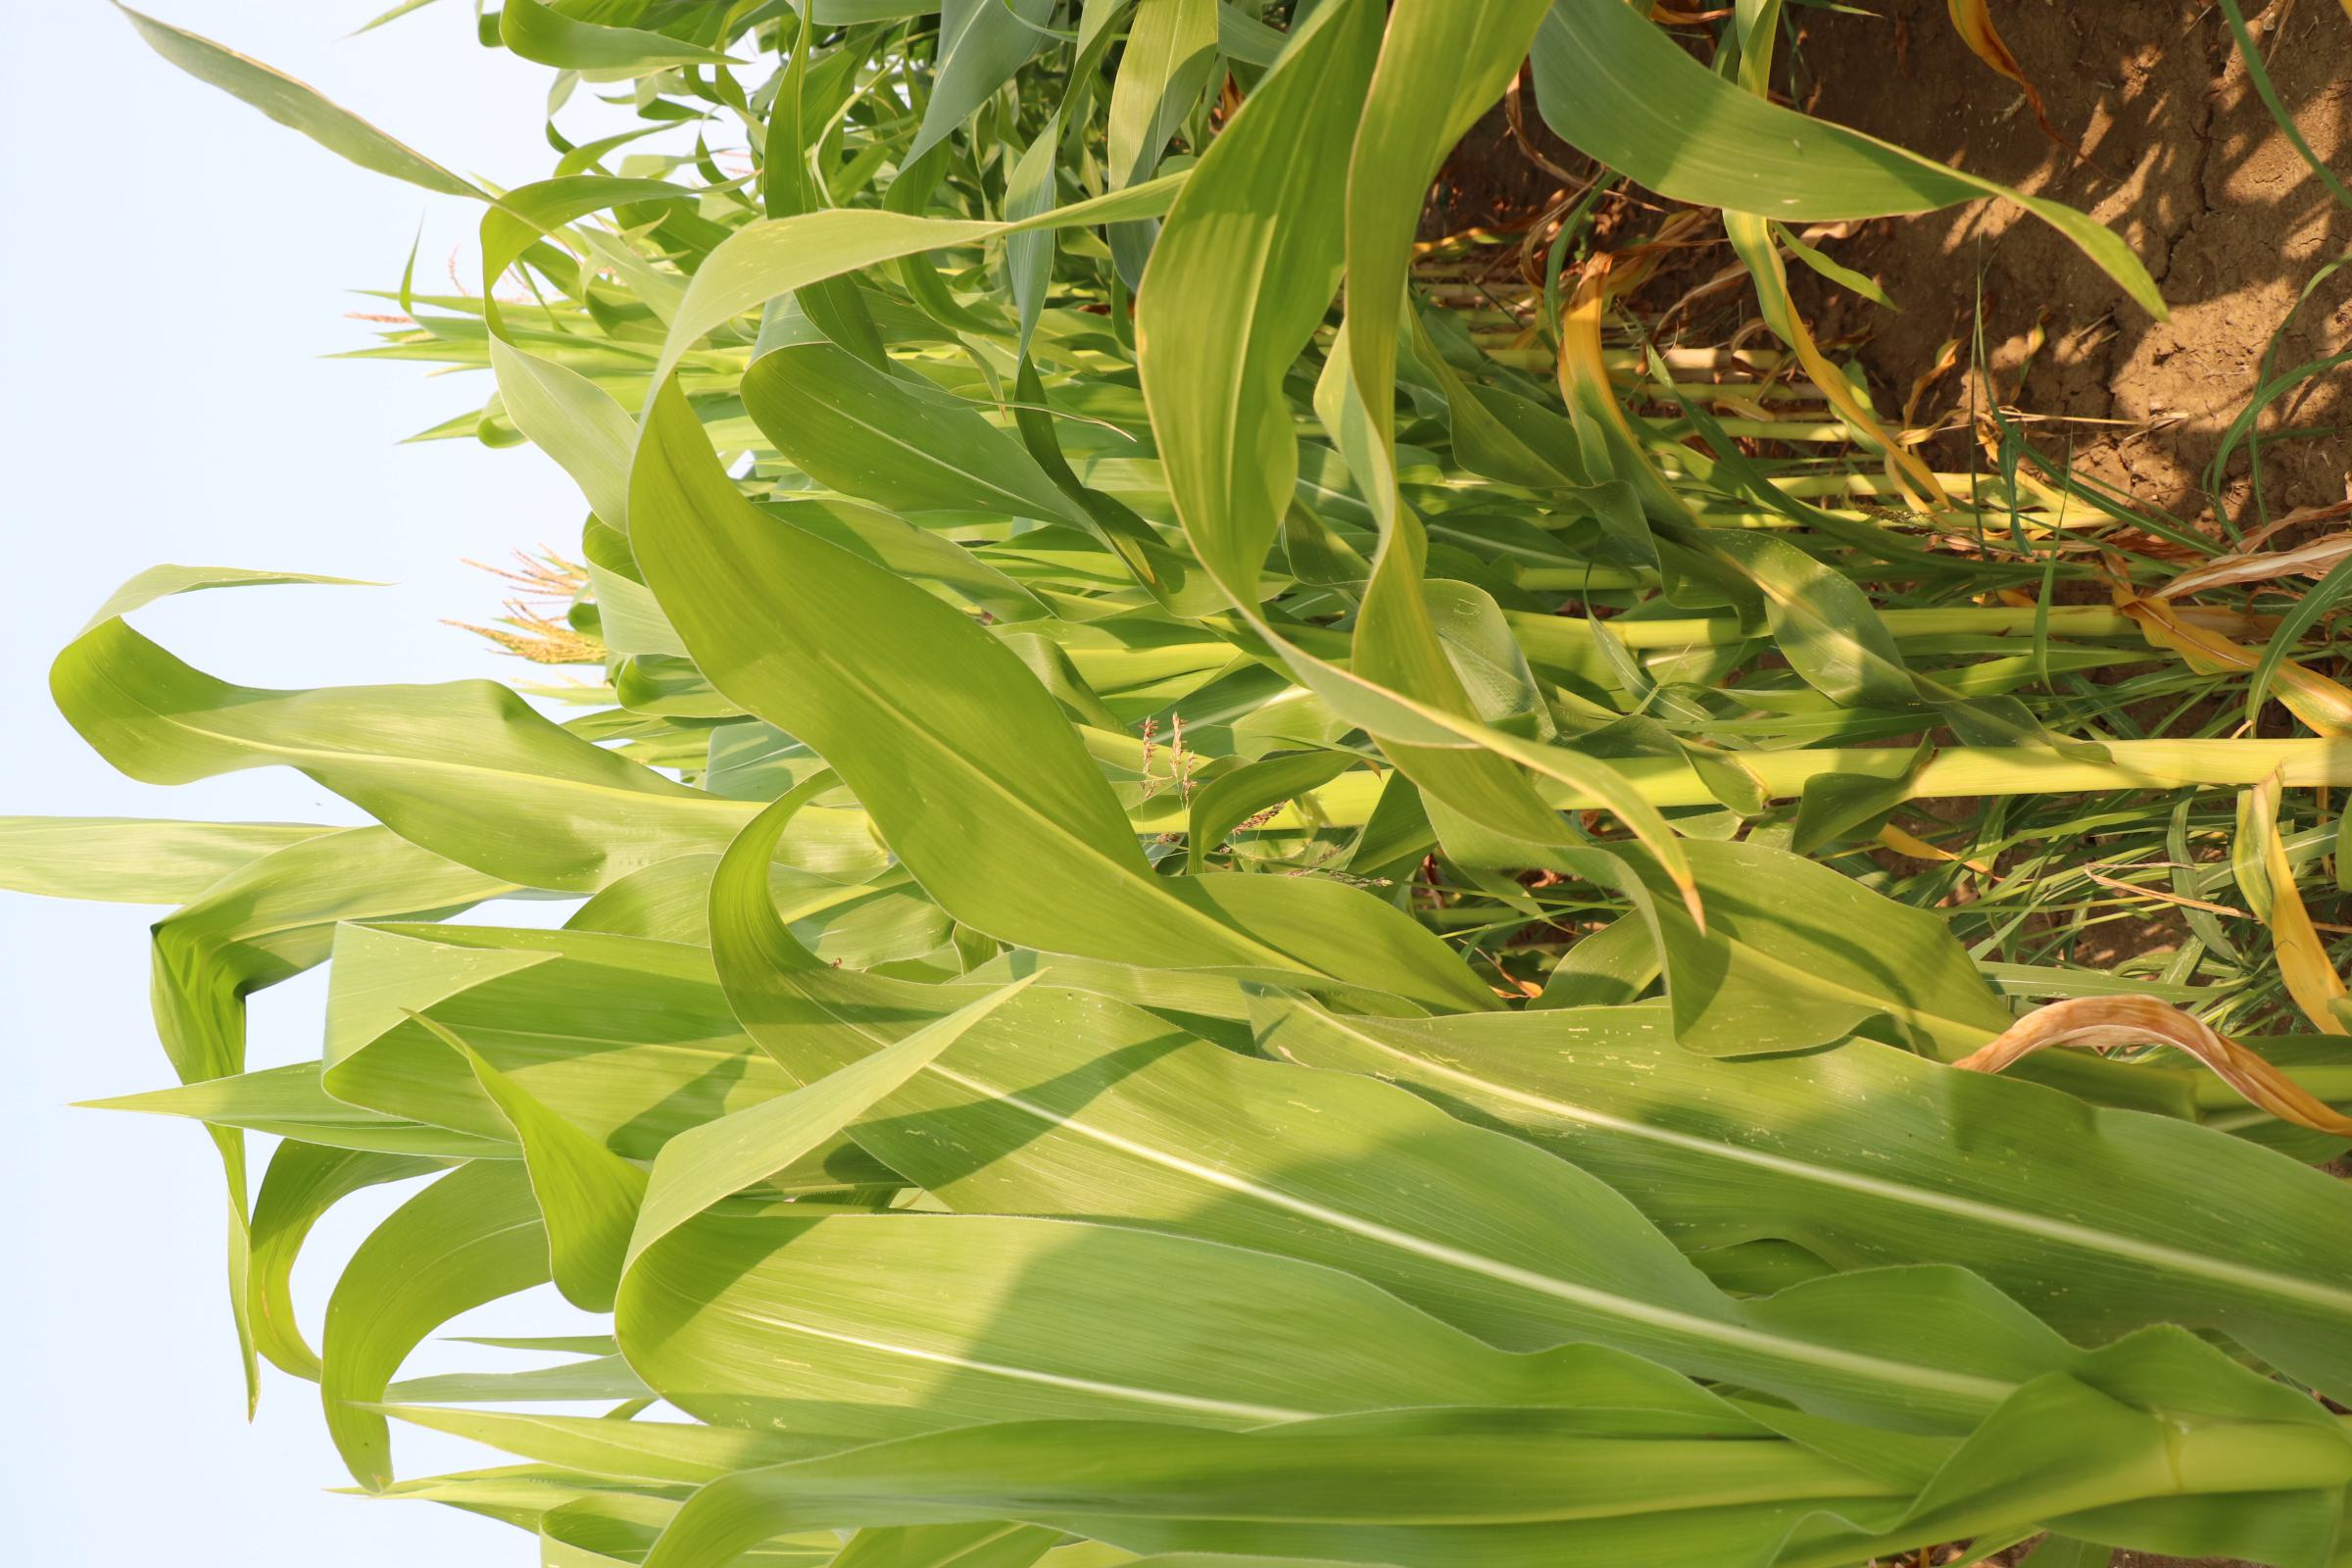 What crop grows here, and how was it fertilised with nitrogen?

maize, no added nitrogen
